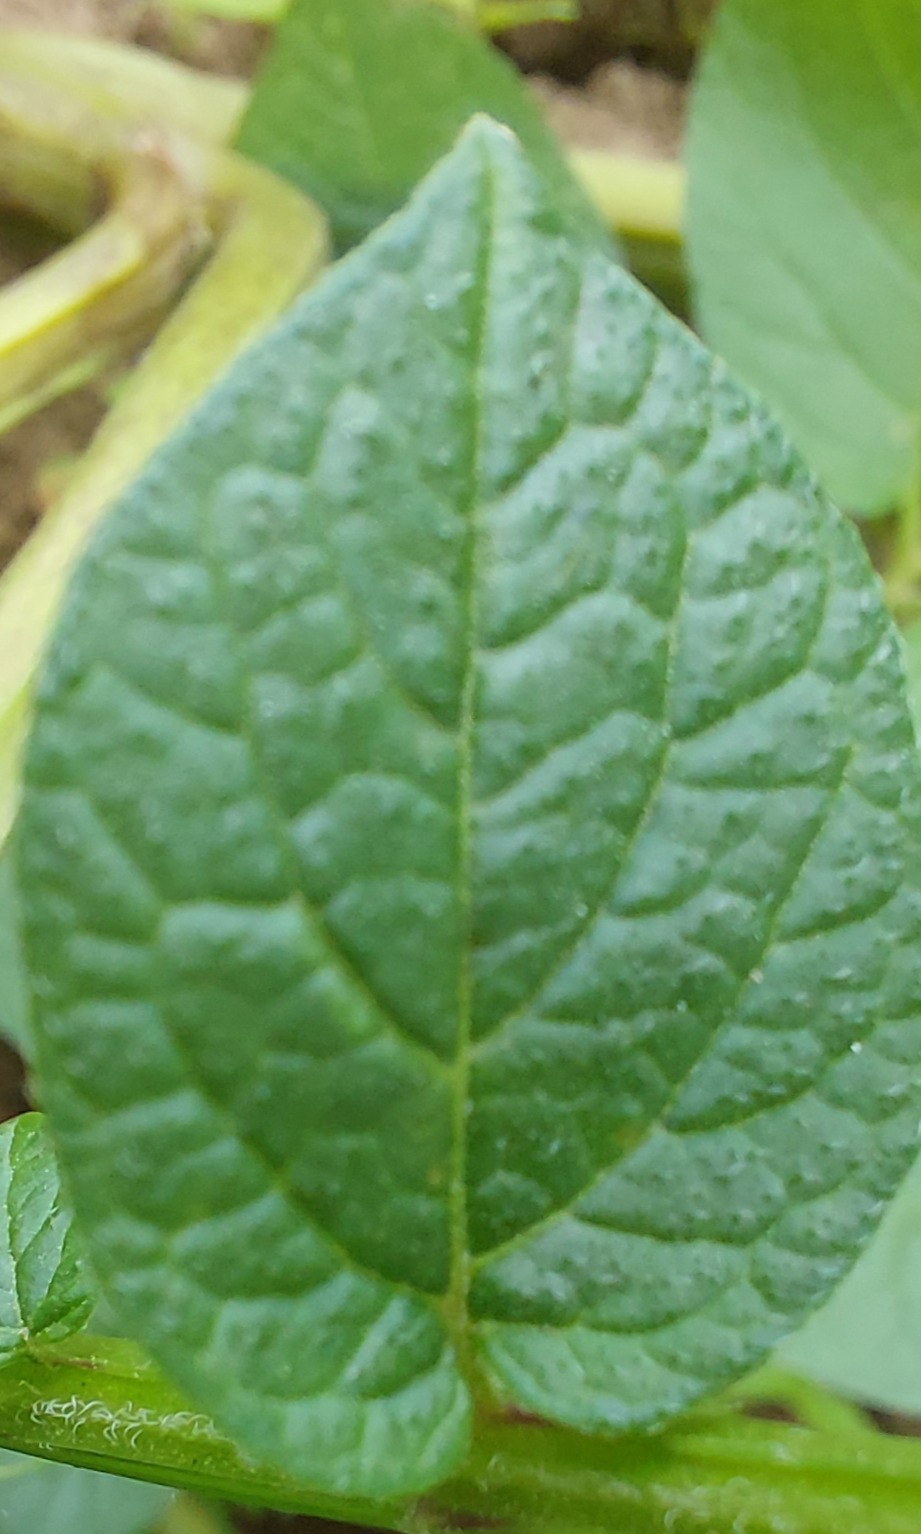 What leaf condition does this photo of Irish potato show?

healthy
